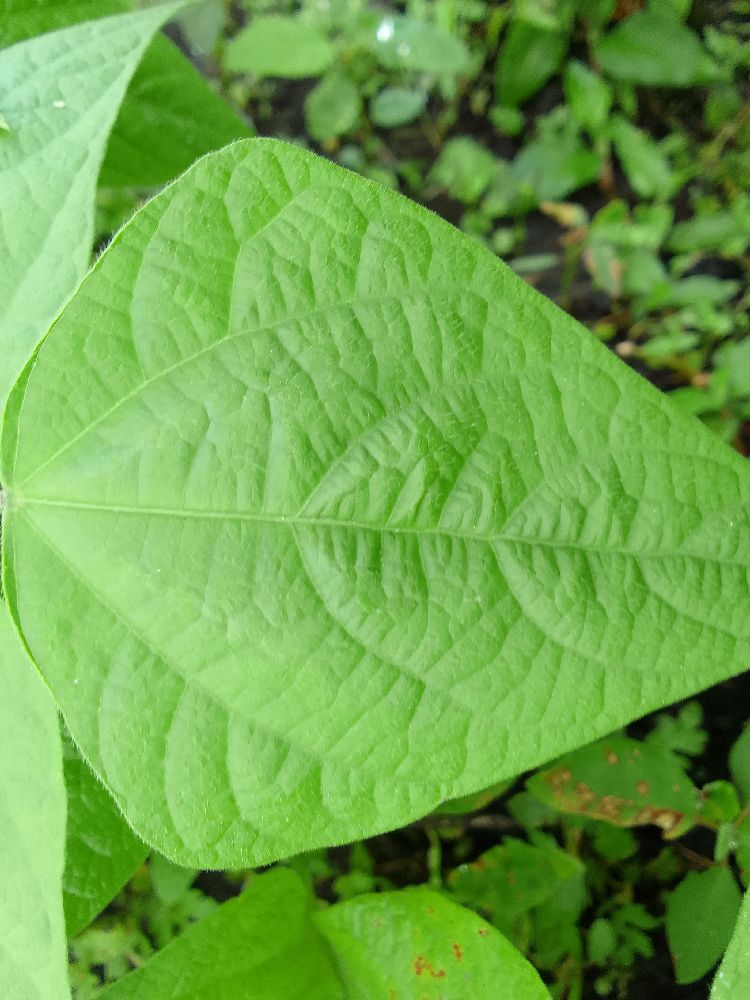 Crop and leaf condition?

common bean, healthy
